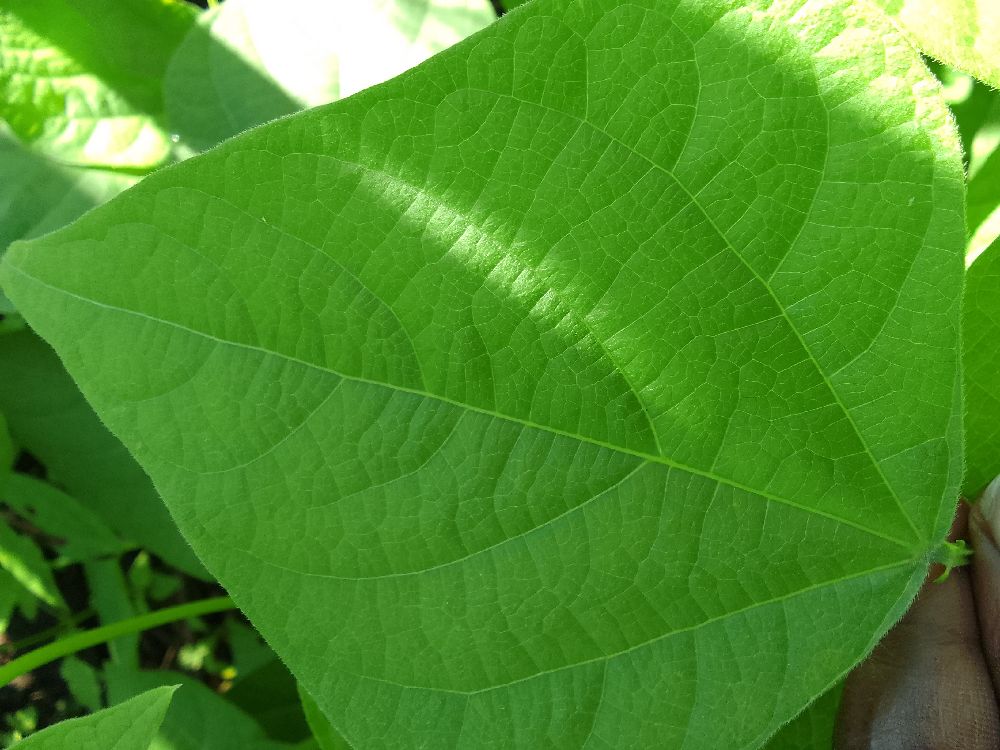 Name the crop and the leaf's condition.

common bean, healthy
